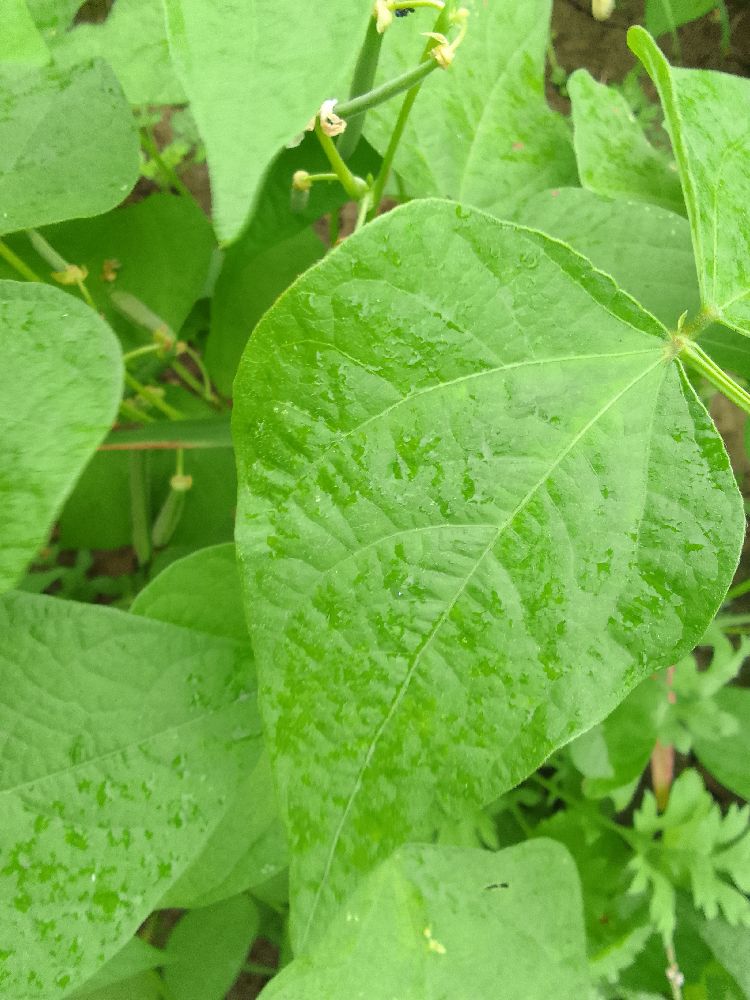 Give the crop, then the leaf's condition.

common bean, healthy
